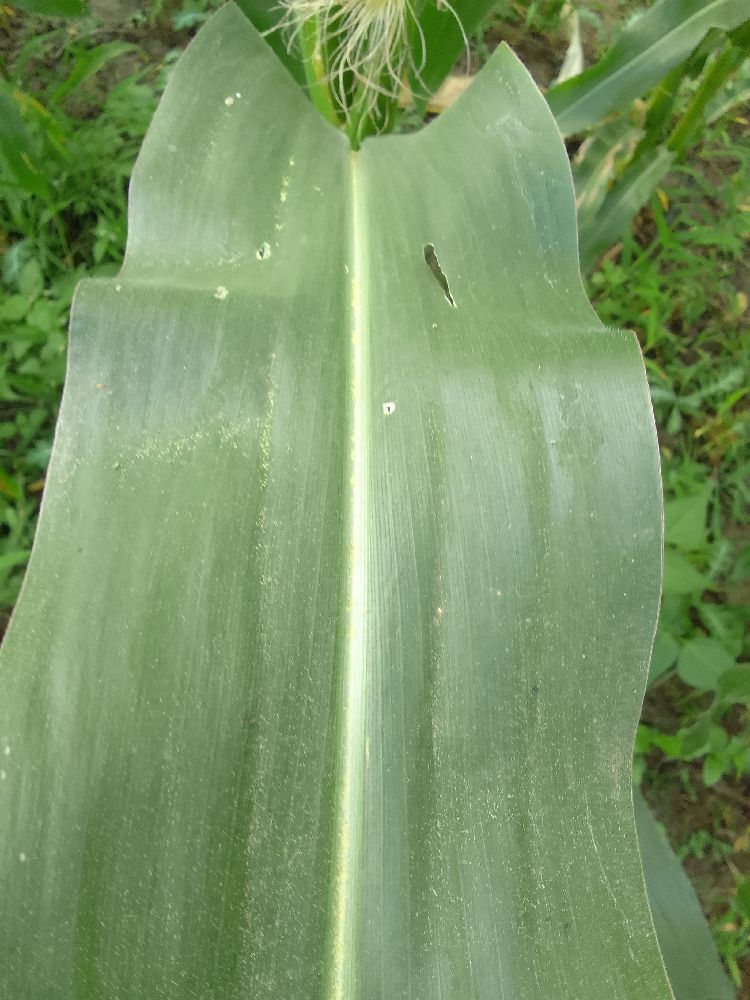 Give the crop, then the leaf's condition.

maize, healthy
